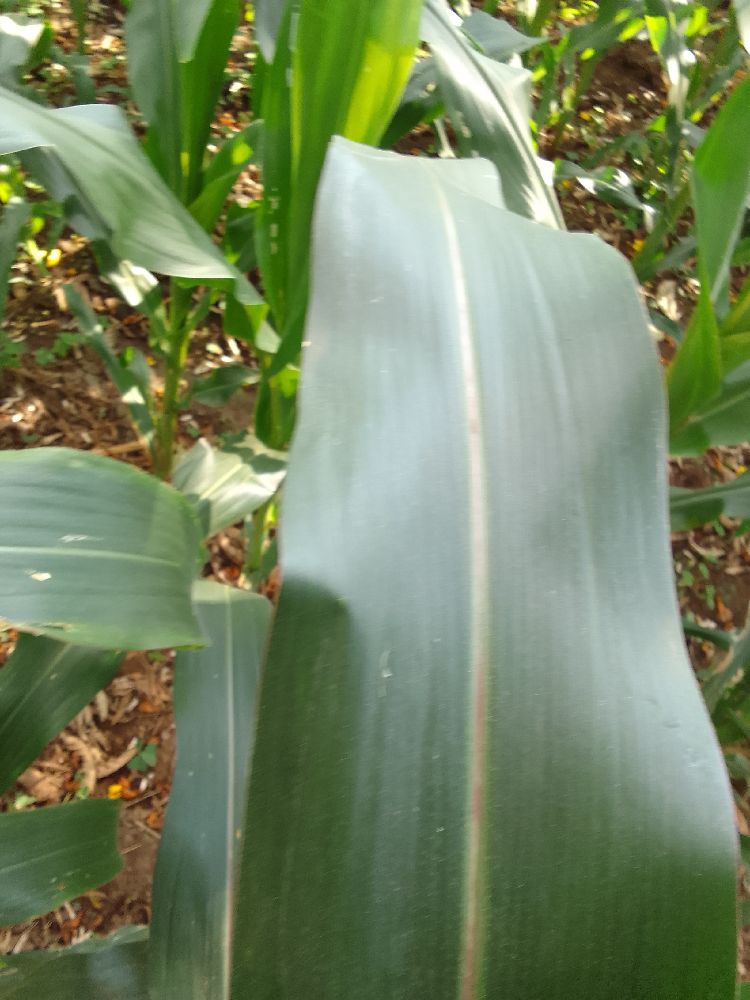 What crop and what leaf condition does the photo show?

maize, healthy
